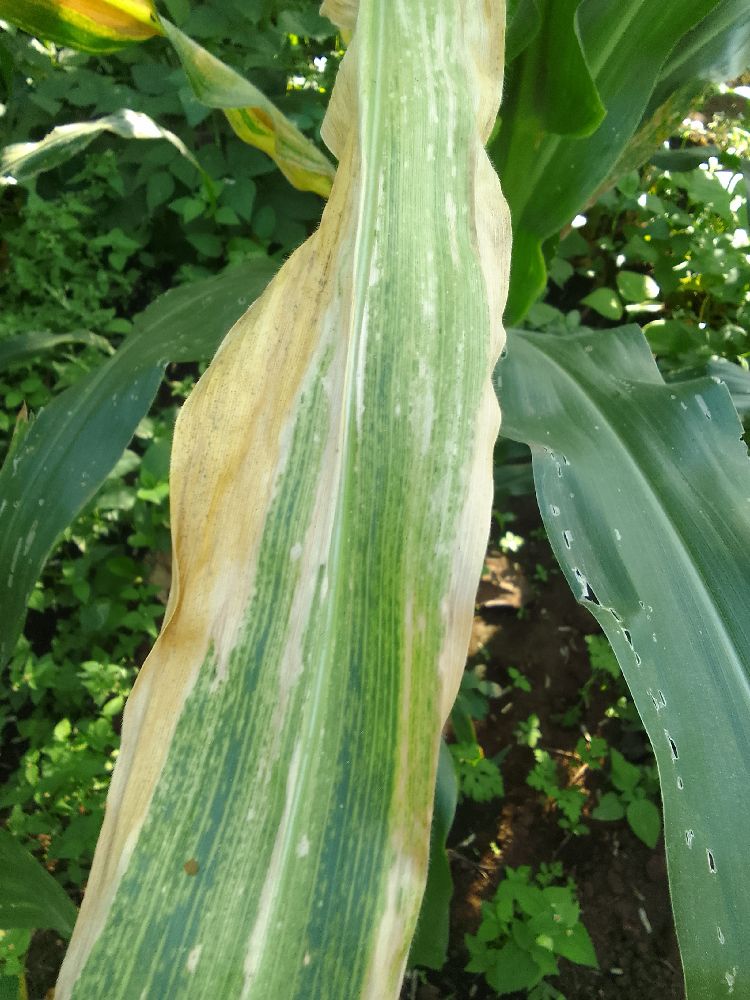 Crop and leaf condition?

maize, maize lethal necrosis
